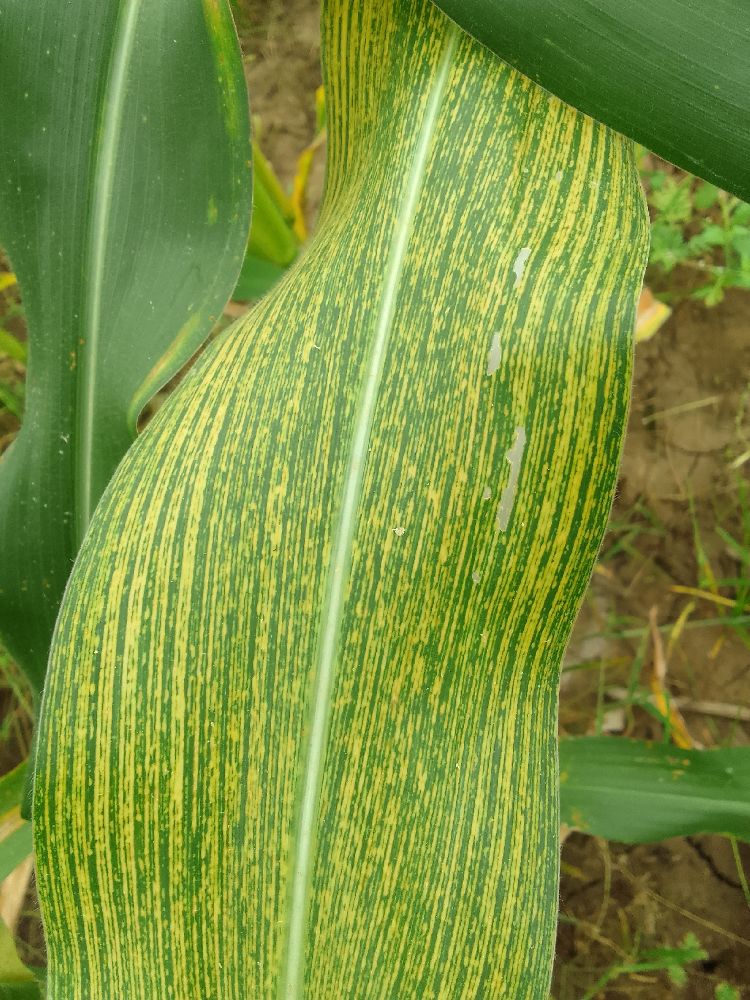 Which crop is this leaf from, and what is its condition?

maize, maize streak virus
